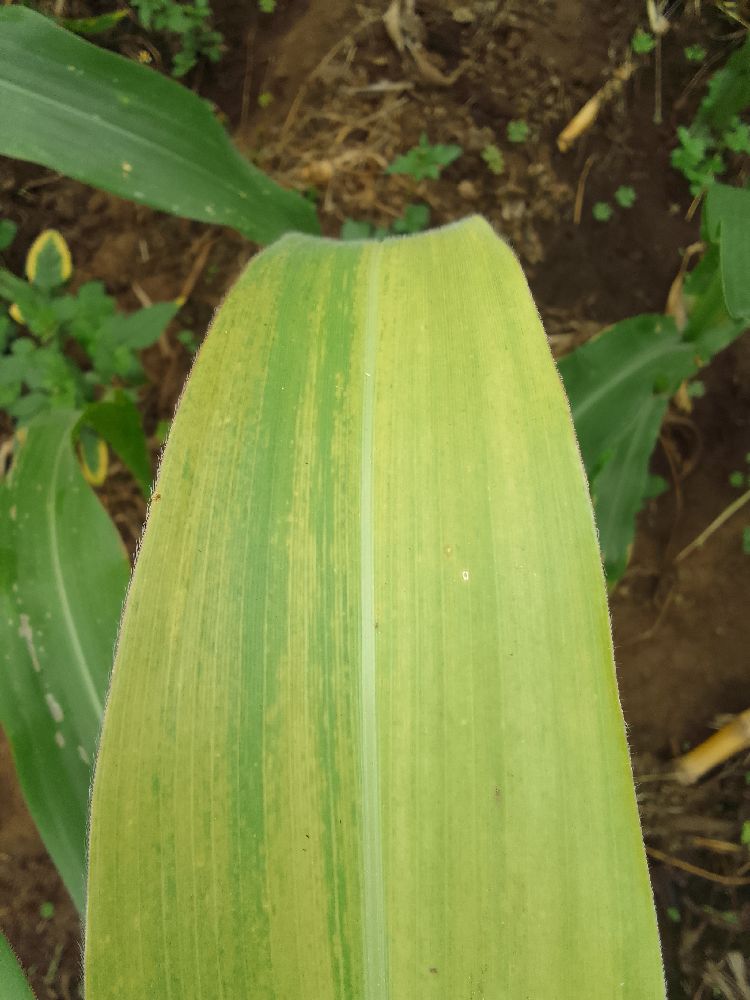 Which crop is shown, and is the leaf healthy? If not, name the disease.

maize, maize lethal necrosis
